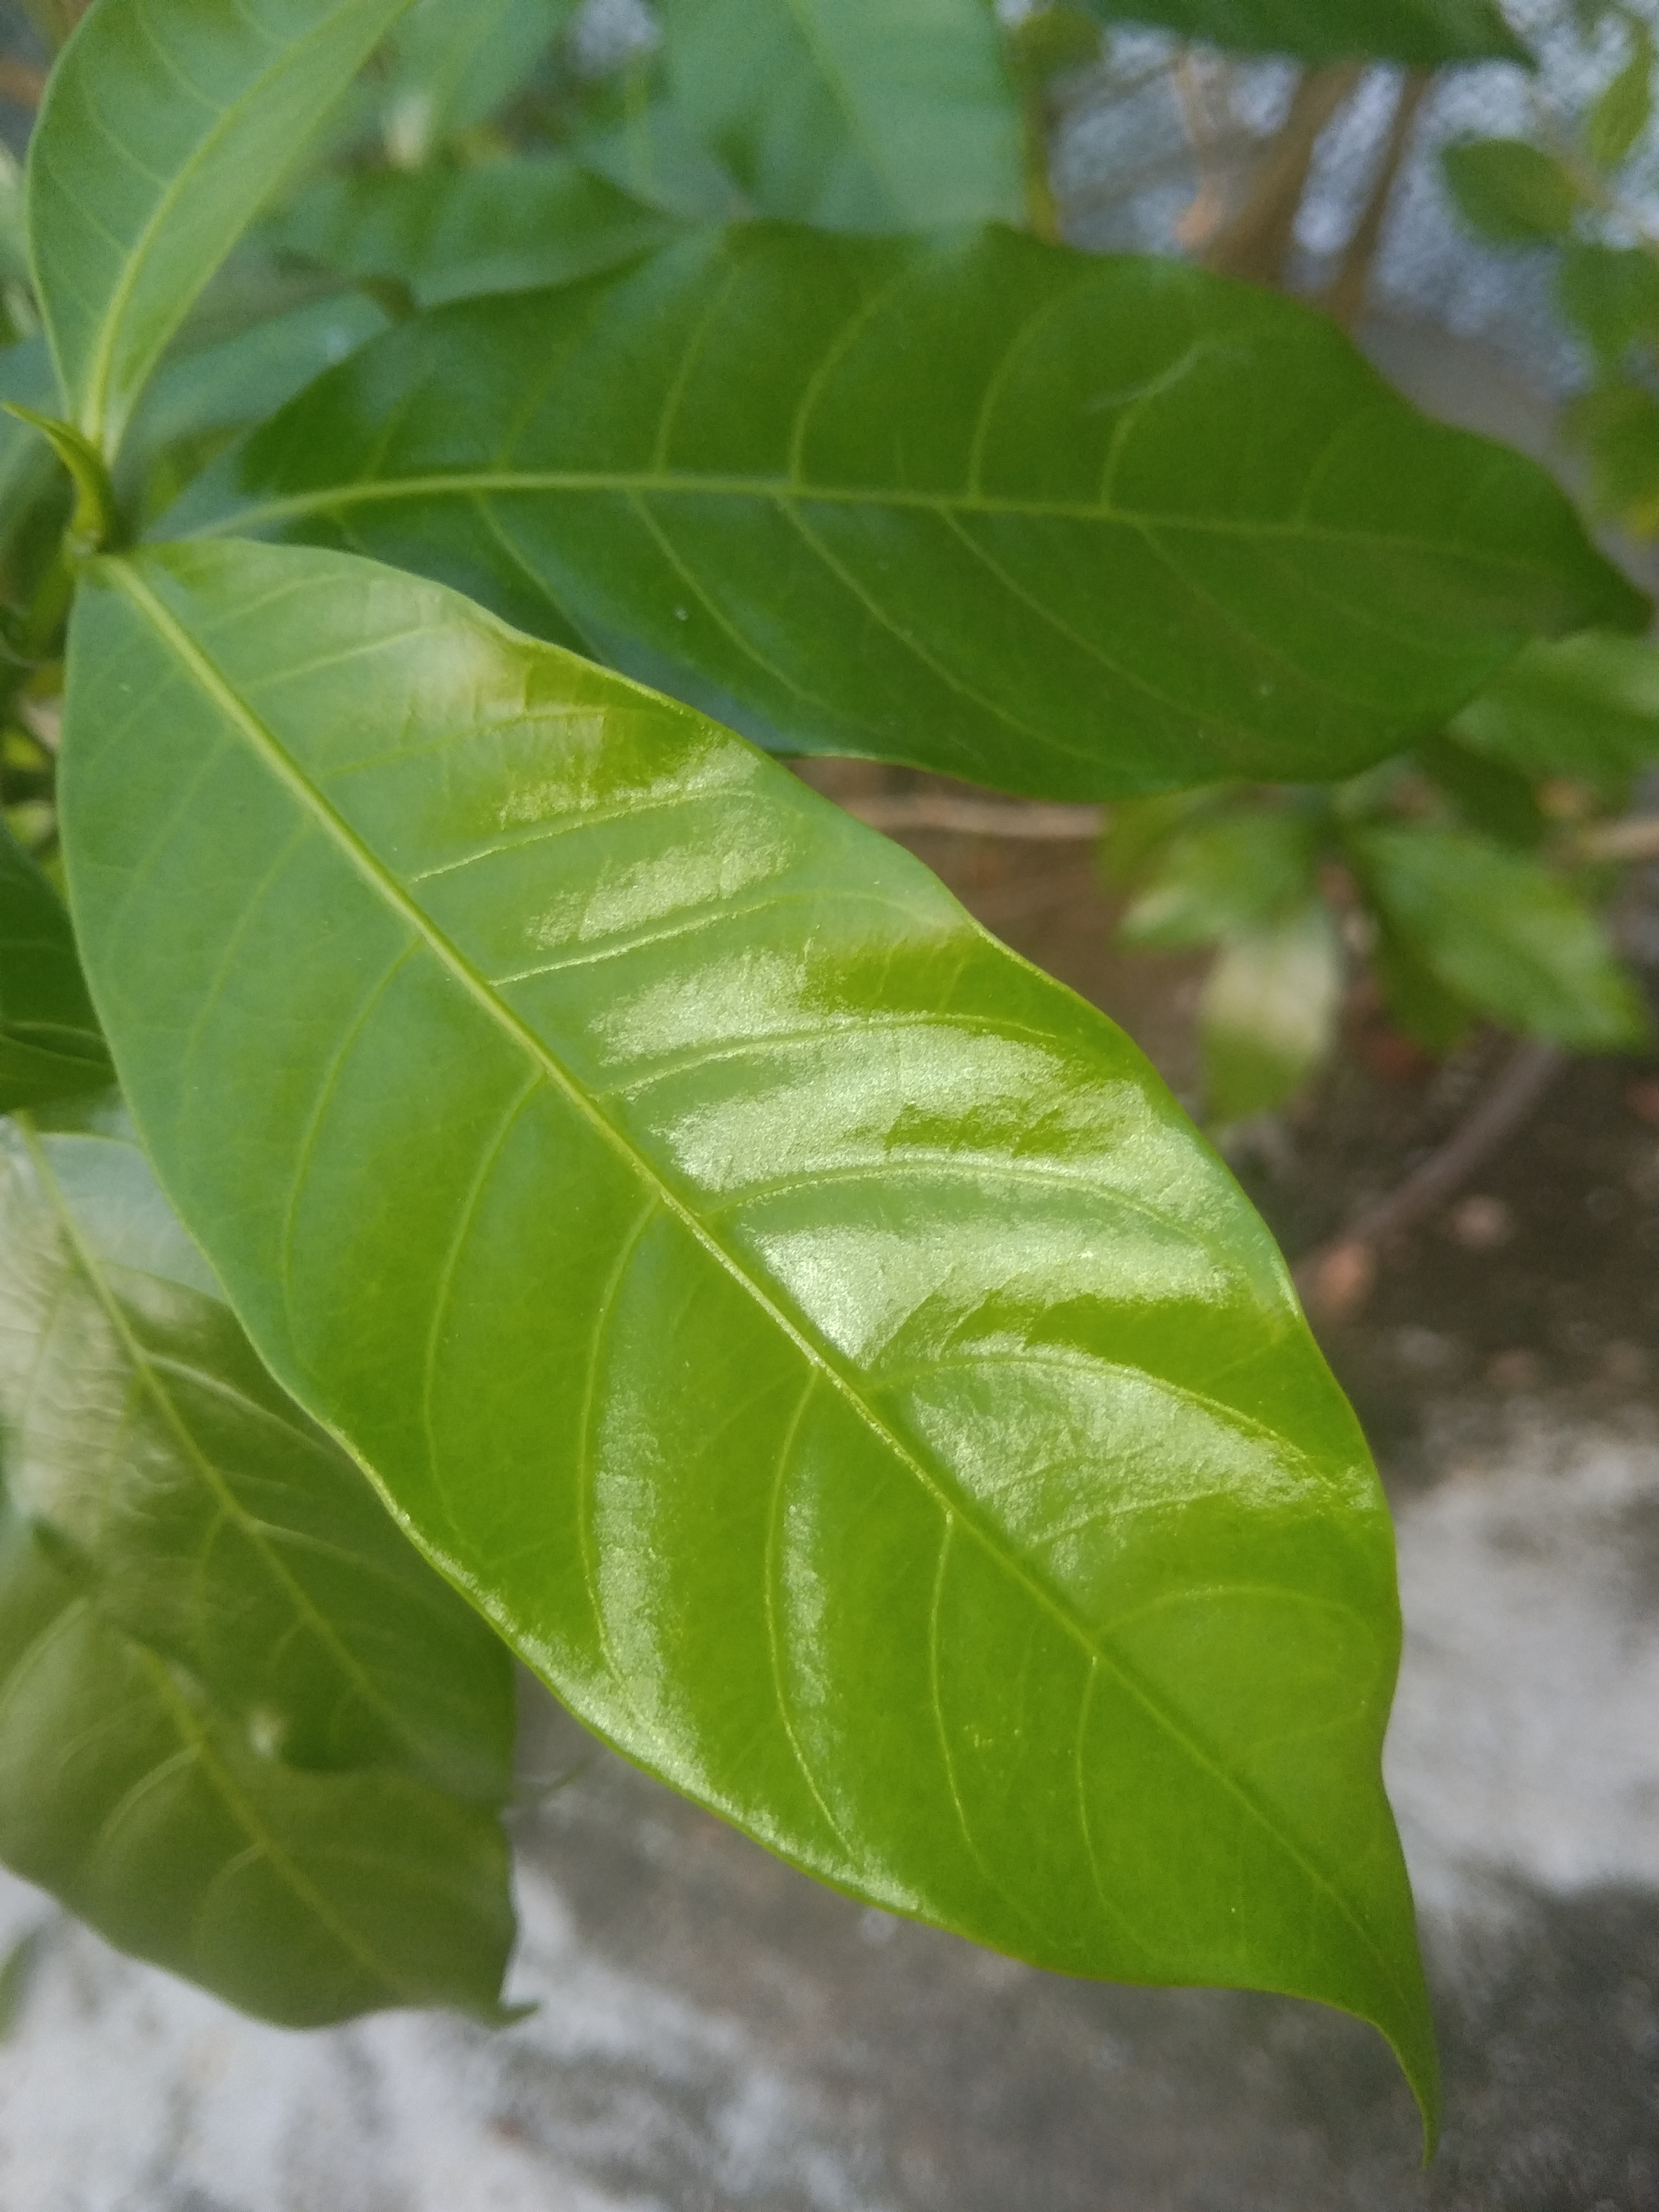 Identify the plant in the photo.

togor
